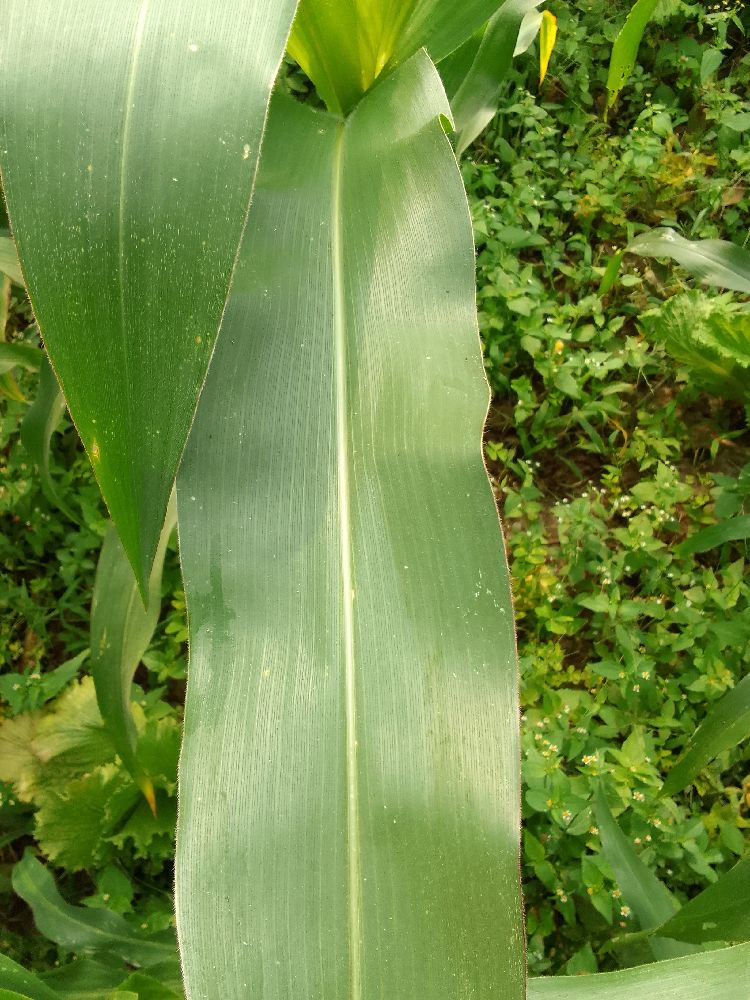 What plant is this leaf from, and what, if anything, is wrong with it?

maize, healthy
